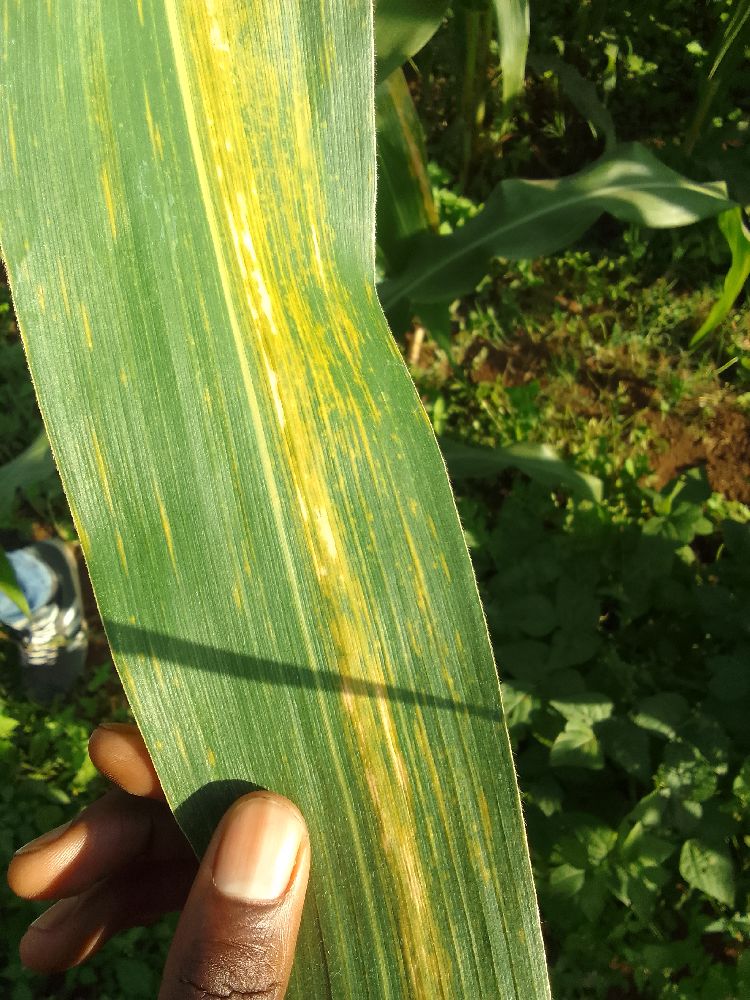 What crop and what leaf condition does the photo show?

maize, maize lethal necrosis
